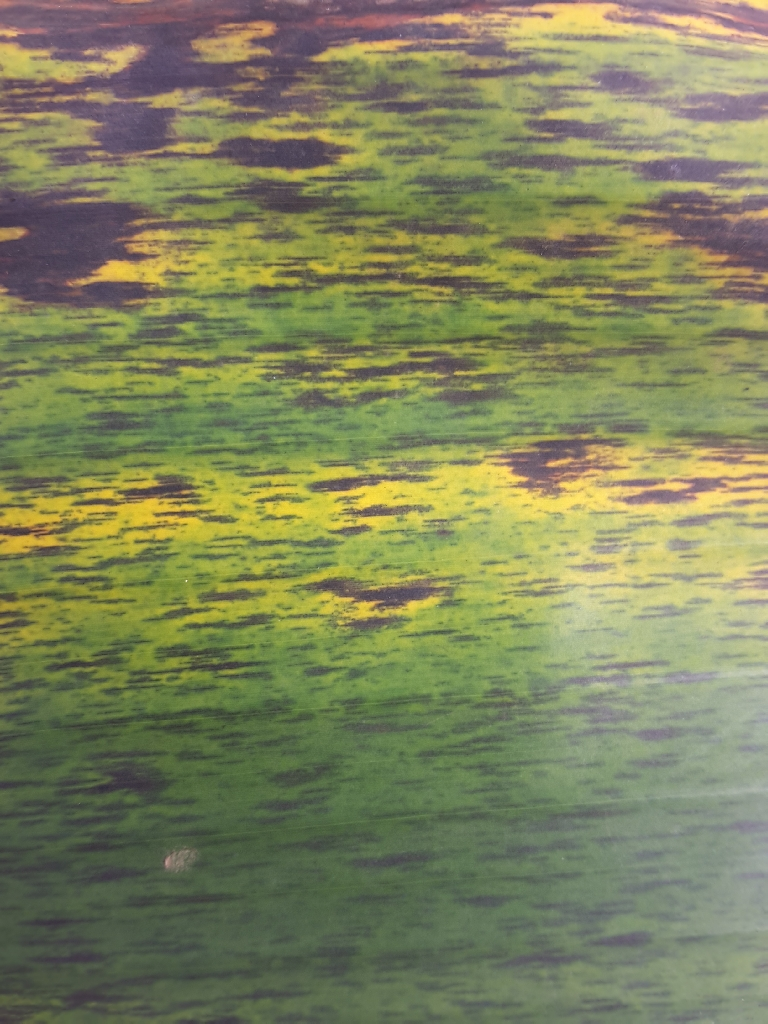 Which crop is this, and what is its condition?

banana, black sigatoka
